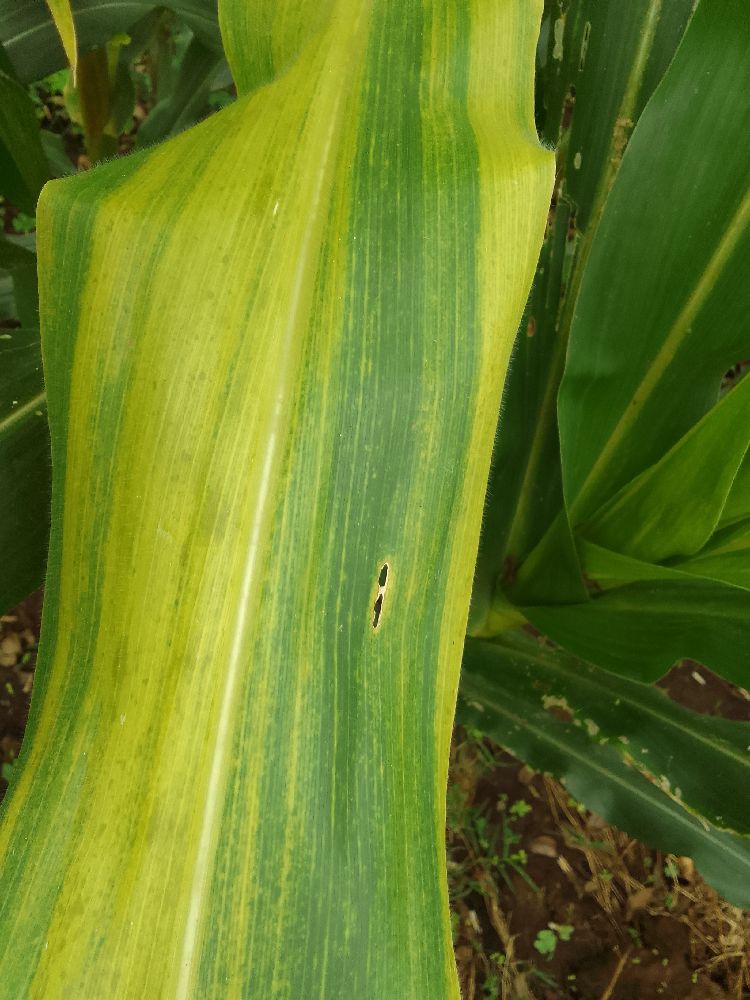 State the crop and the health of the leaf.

maize, maize lethal necrosis
